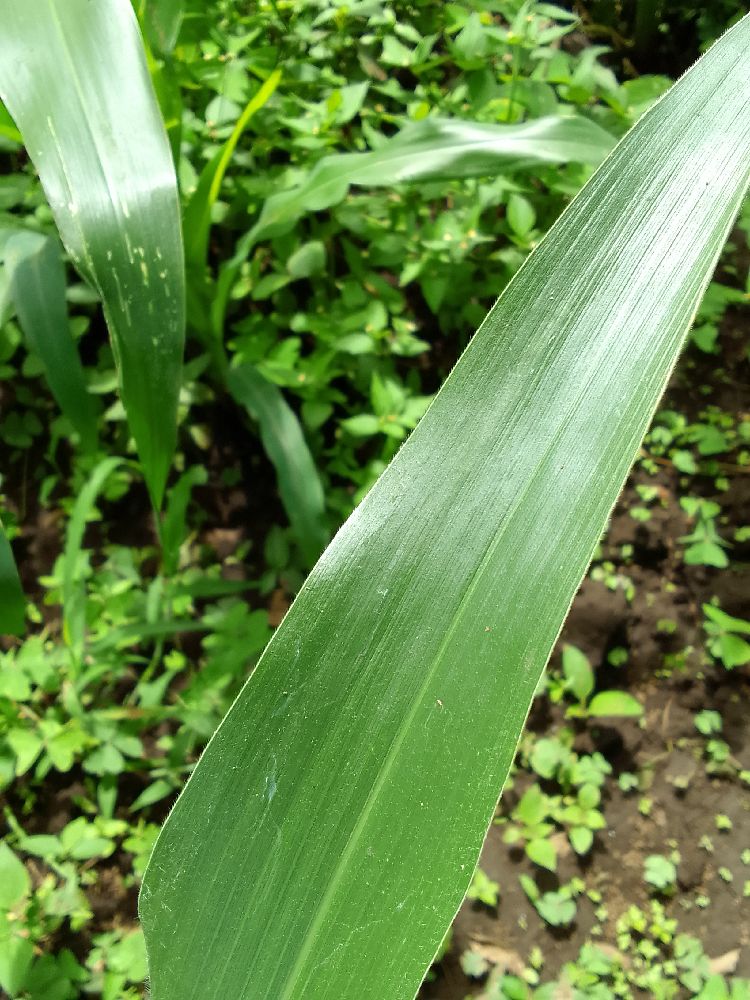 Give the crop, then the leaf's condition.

maize, healthy
